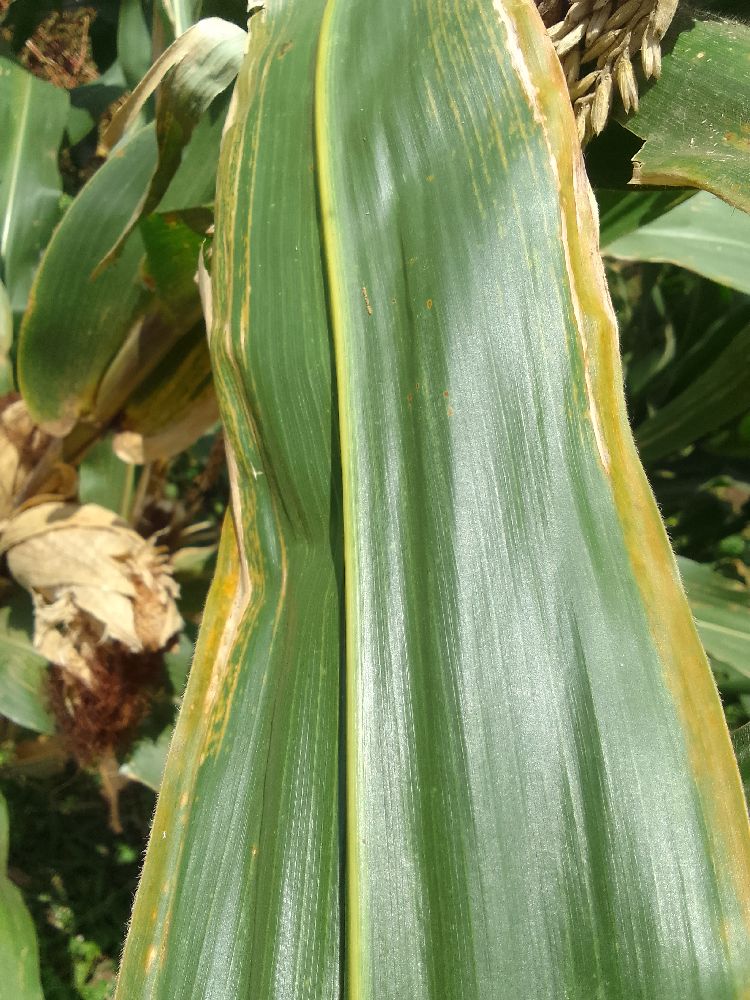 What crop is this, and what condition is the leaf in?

maize, maize lethal necrosis
